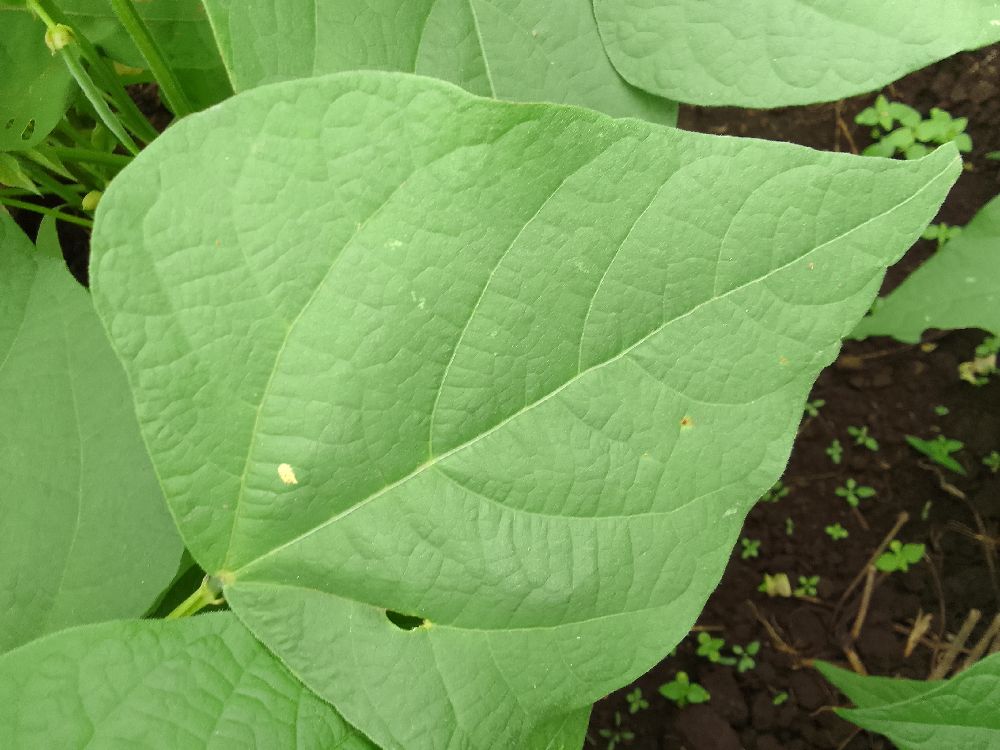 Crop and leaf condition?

common bean, healthy
